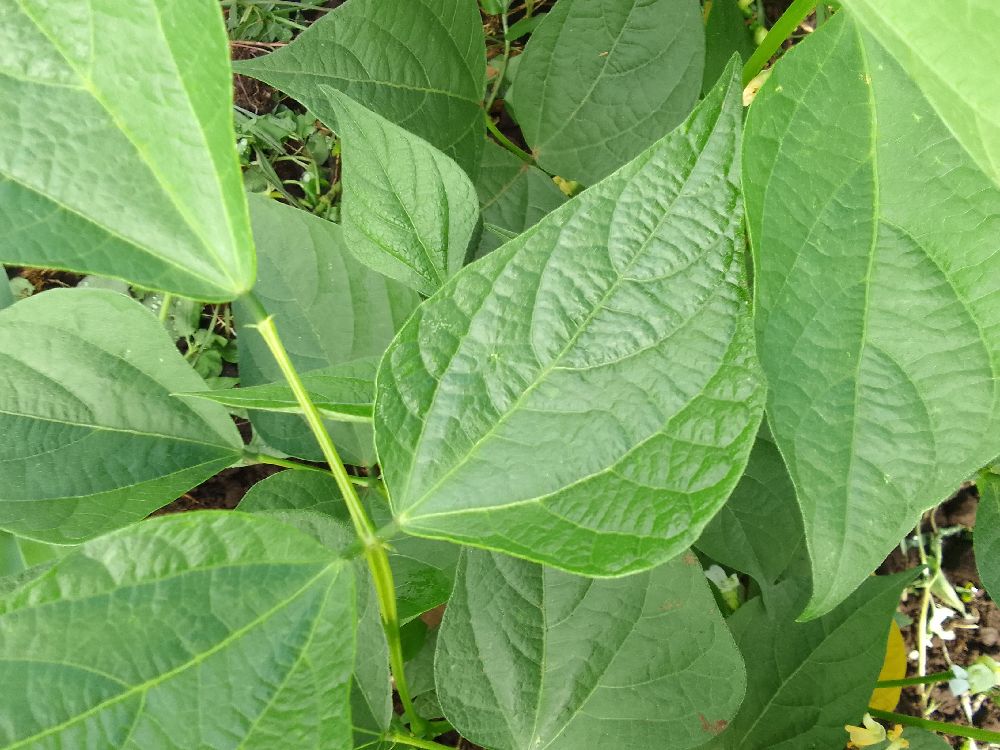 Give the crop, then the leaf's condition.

common bean, healthy
